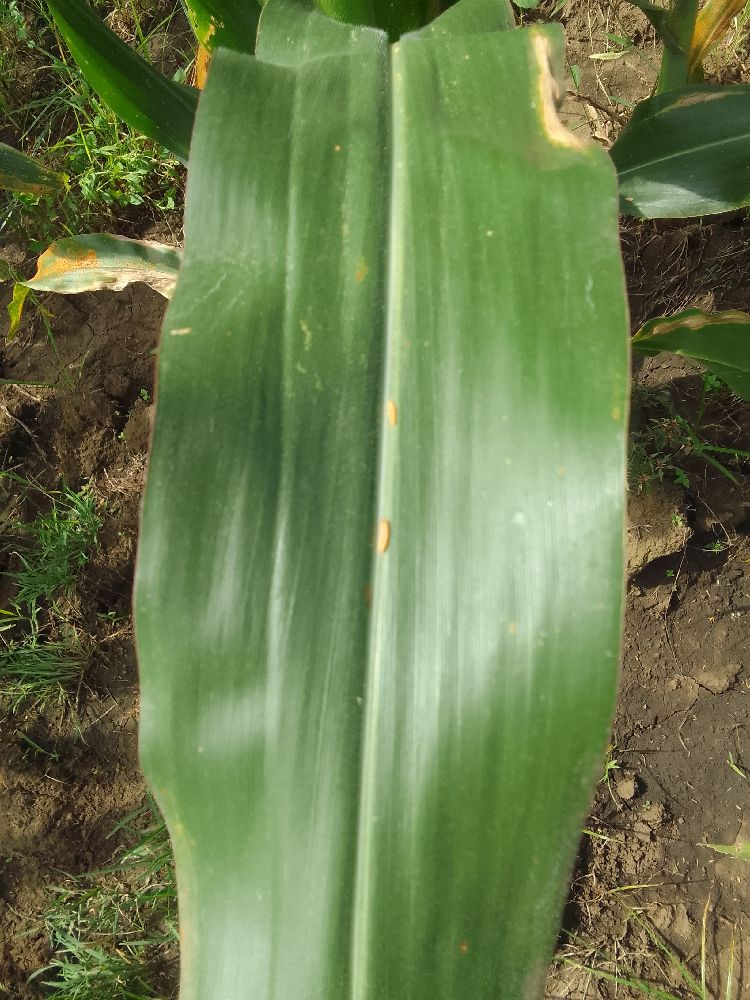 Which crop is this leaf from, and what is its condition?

maize, healthy
